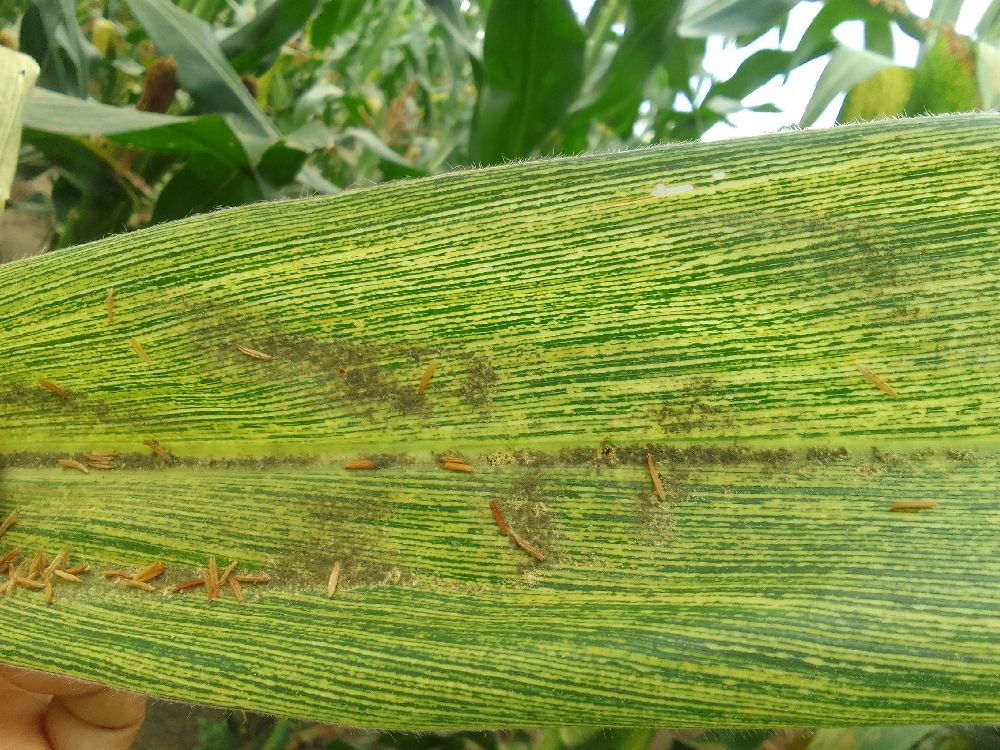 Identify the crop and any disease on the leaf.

maize, maize streak virus
